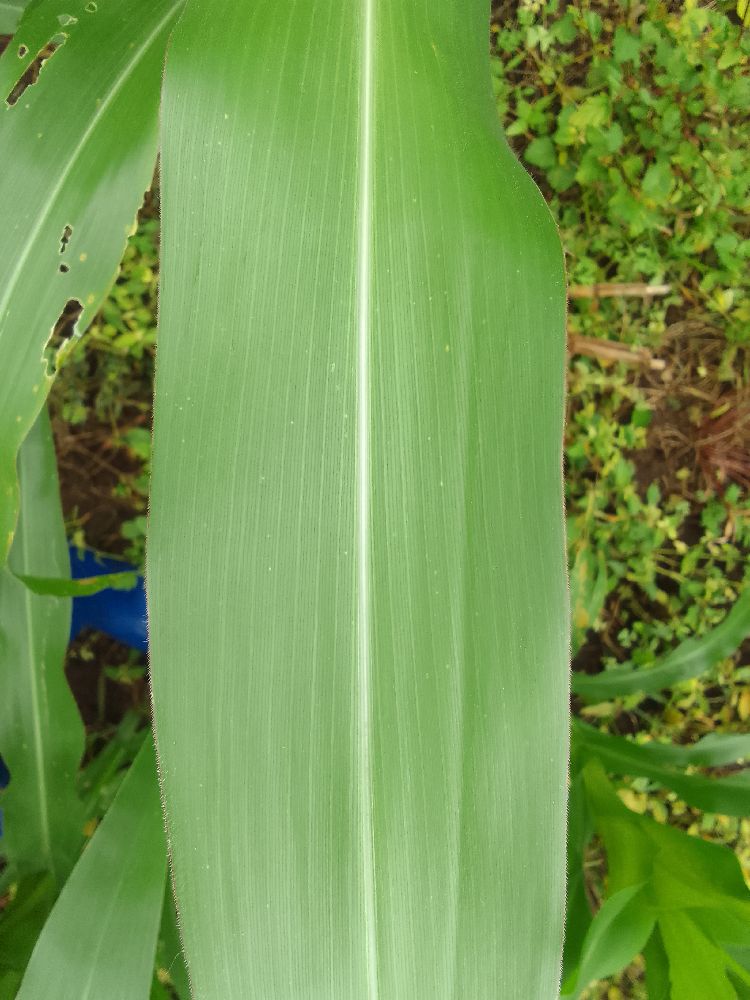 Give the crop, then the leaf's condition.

maize, healthy
